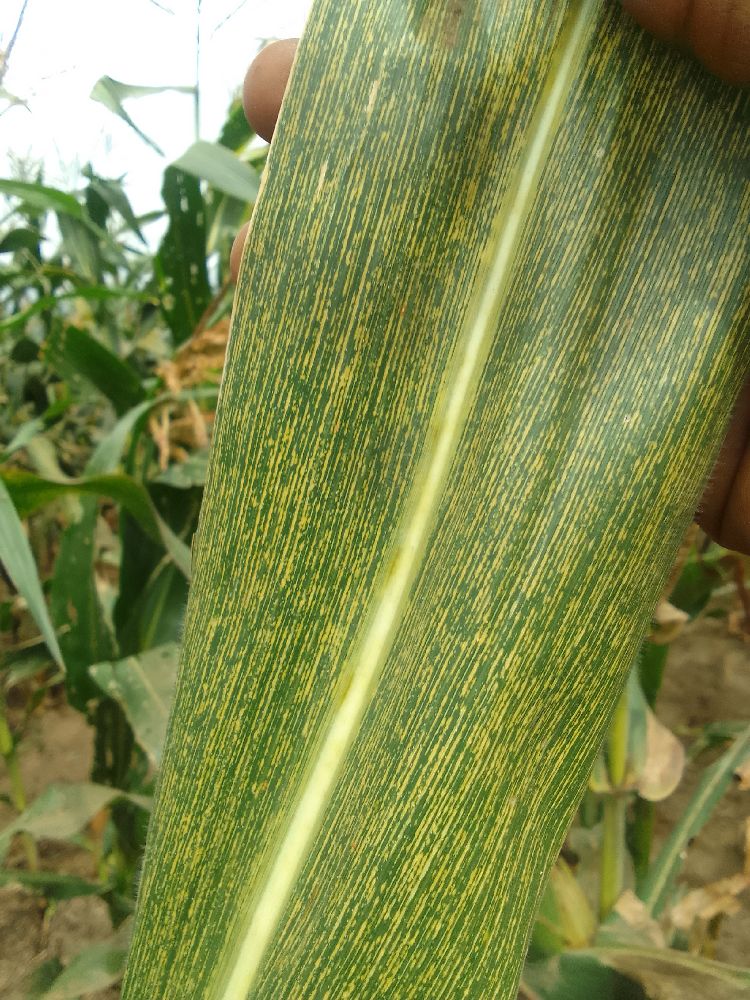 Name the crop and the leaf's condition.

maize, maize streak virus
